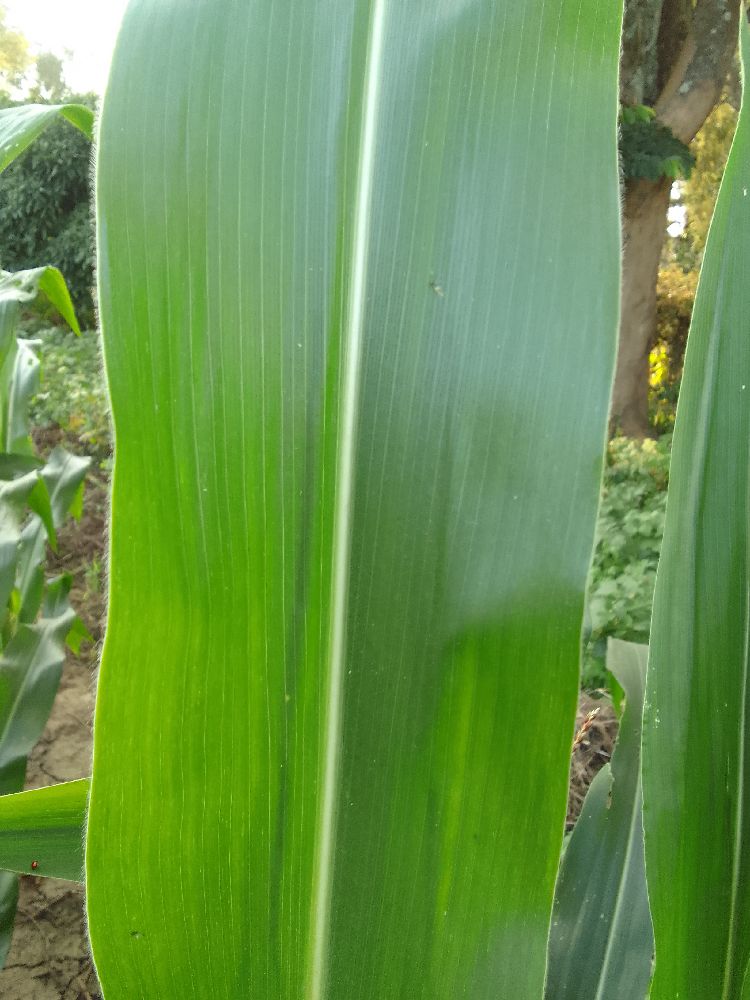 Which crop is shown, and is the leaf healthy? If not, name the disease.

maize, healthy
